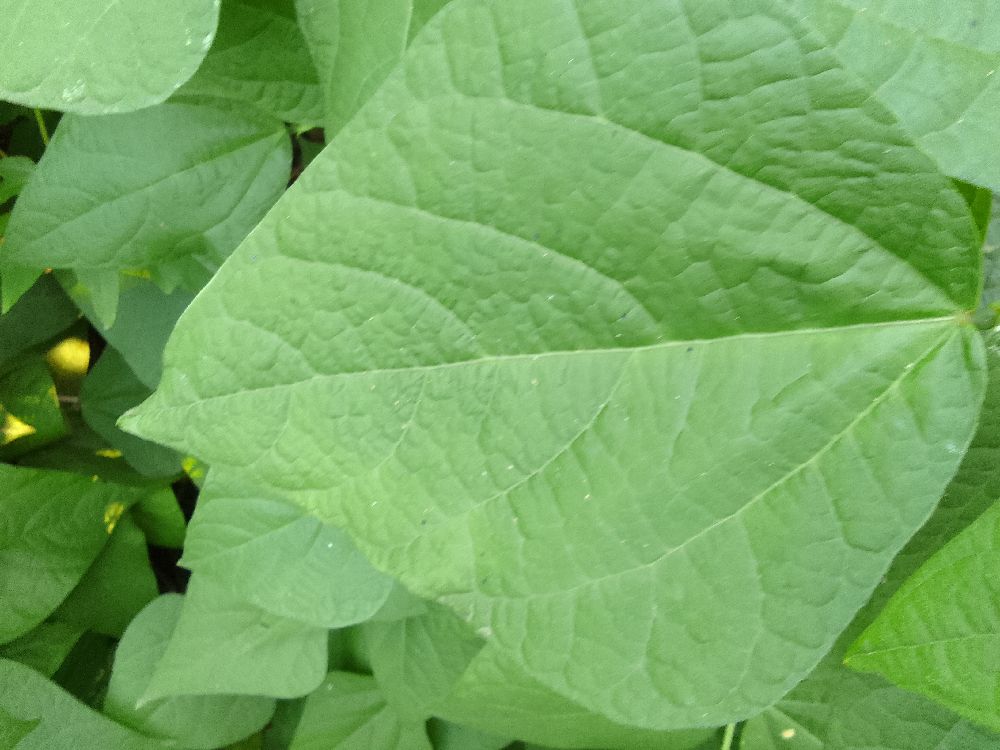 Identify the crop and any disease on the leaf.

common bean, healthy
